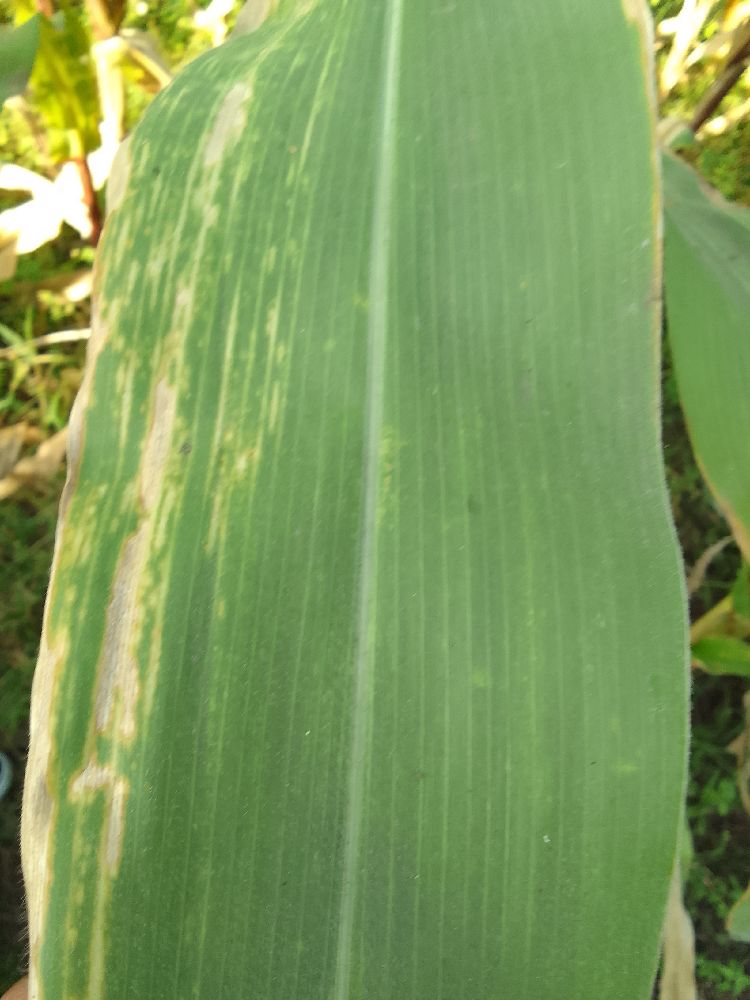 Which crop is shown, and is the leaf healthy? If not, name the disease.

maize, maize lethal necrosis
